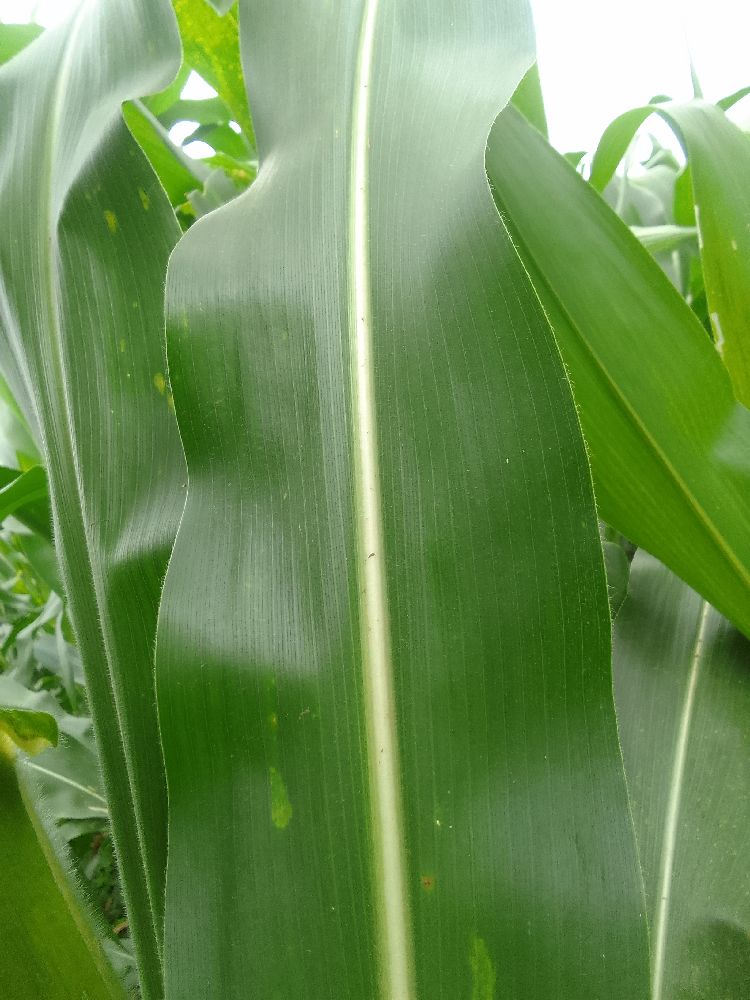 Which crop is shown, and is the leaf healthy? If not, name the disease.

maize, healthy
